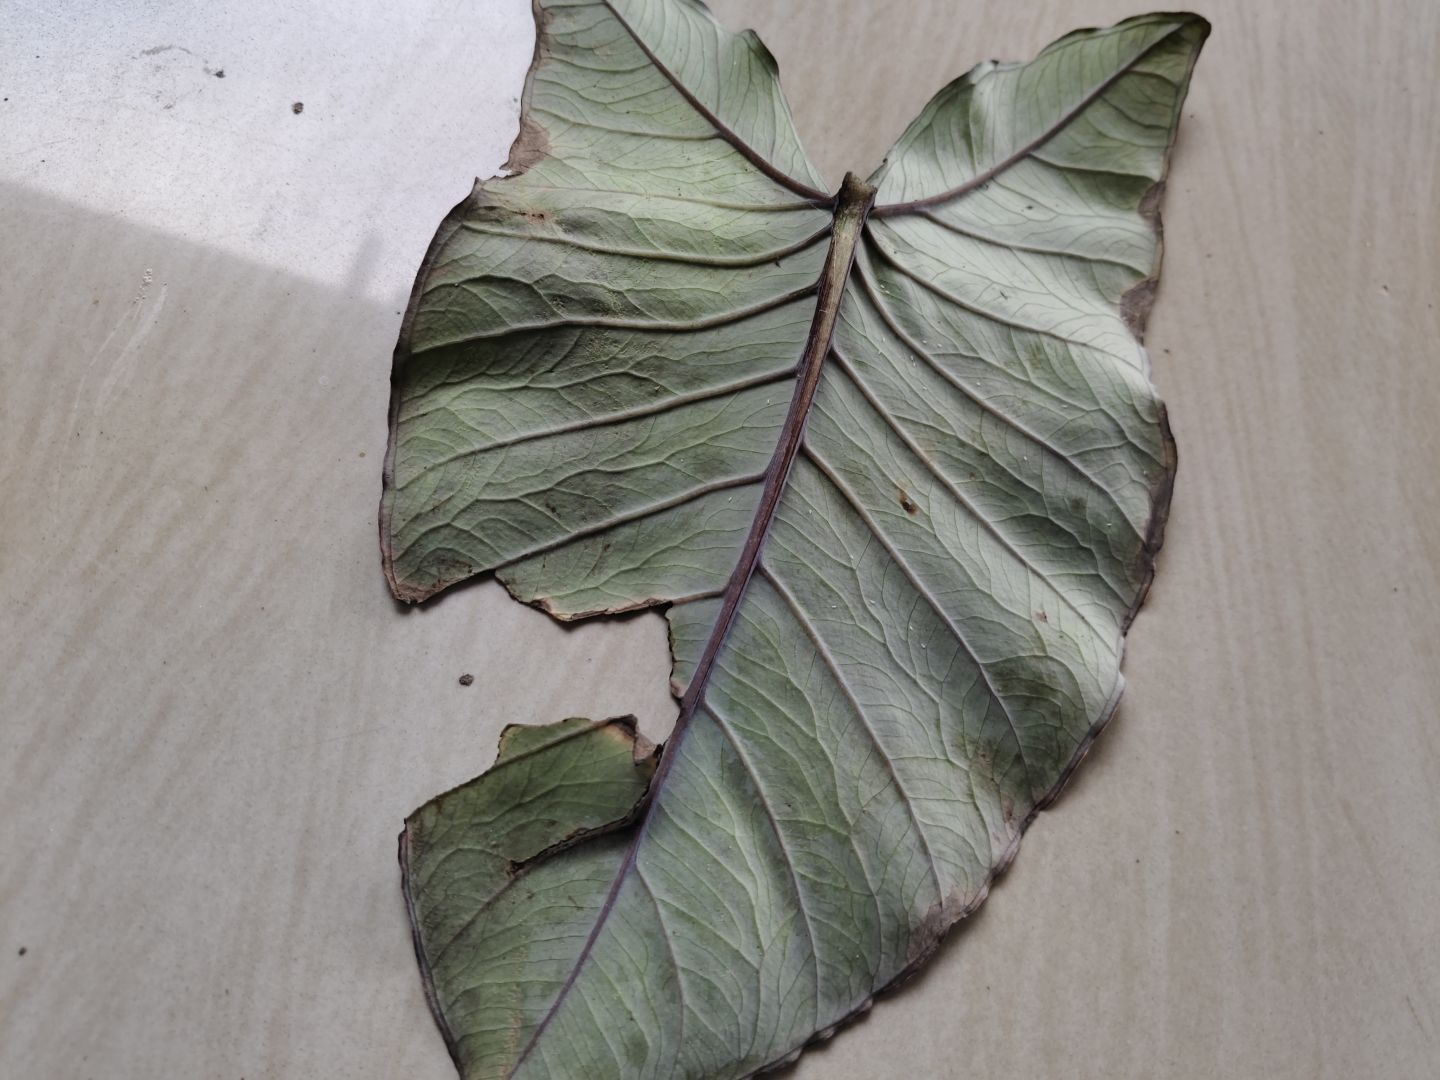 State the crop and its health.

taro, leaf blight
